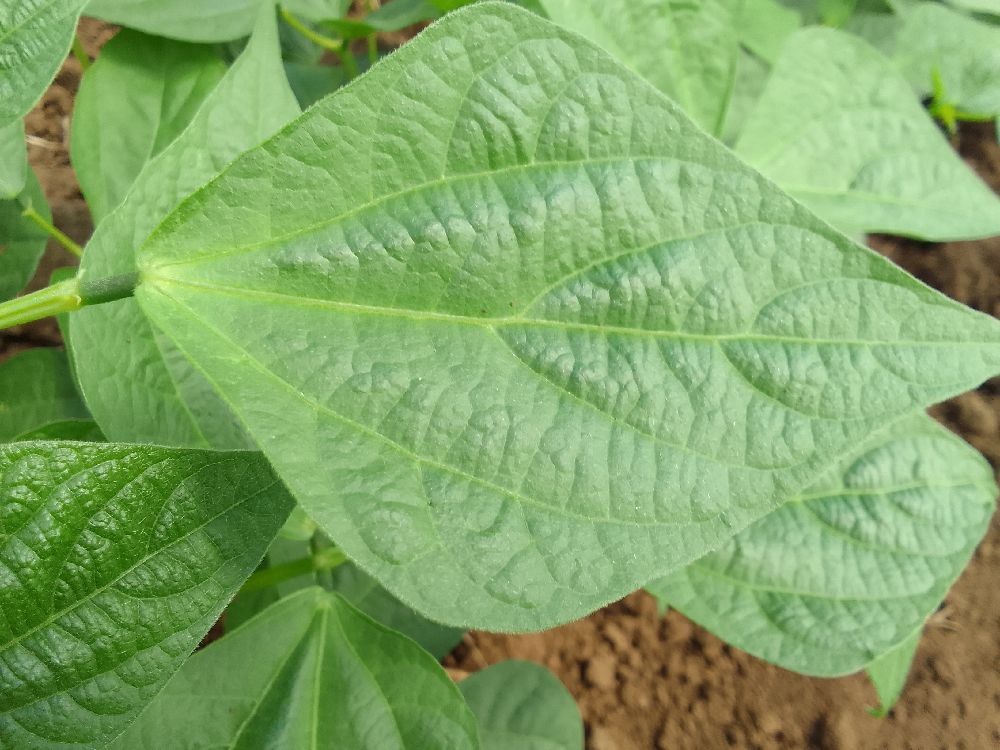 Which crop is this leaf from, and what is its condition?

common bean, healthy
